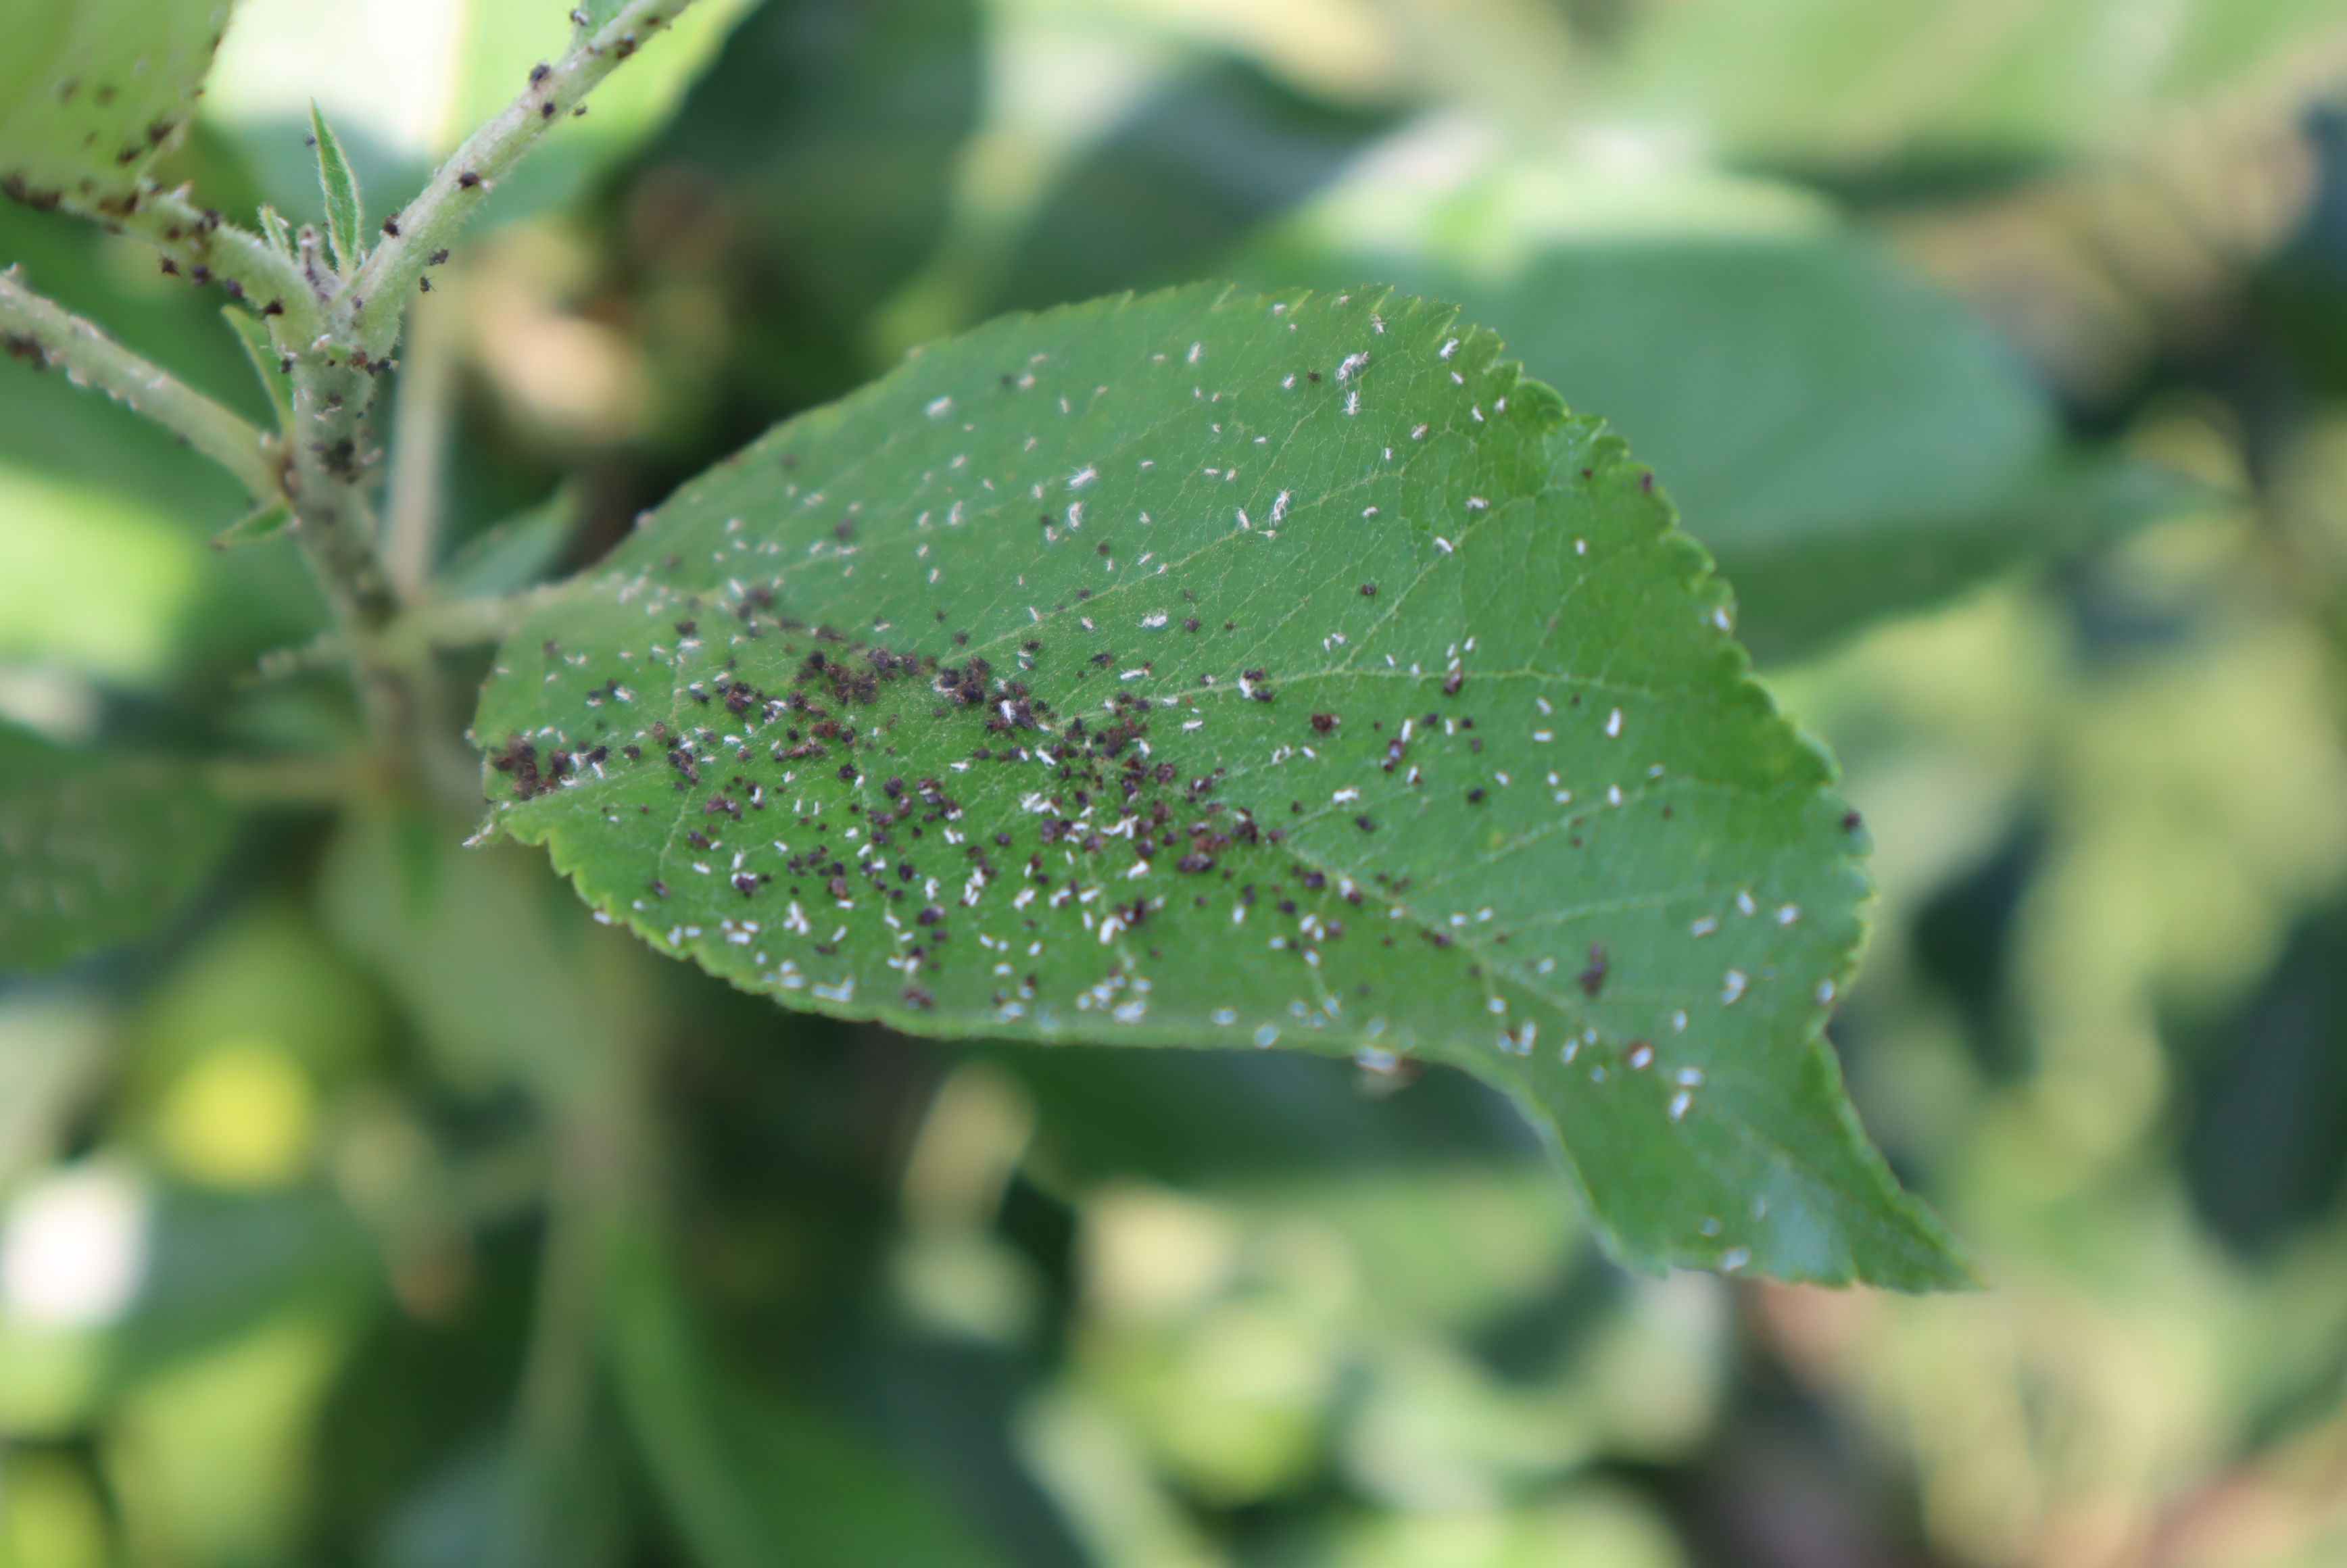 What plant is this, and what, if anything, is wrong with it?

apple, aphids
